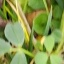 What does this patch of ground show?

unstructured weed
